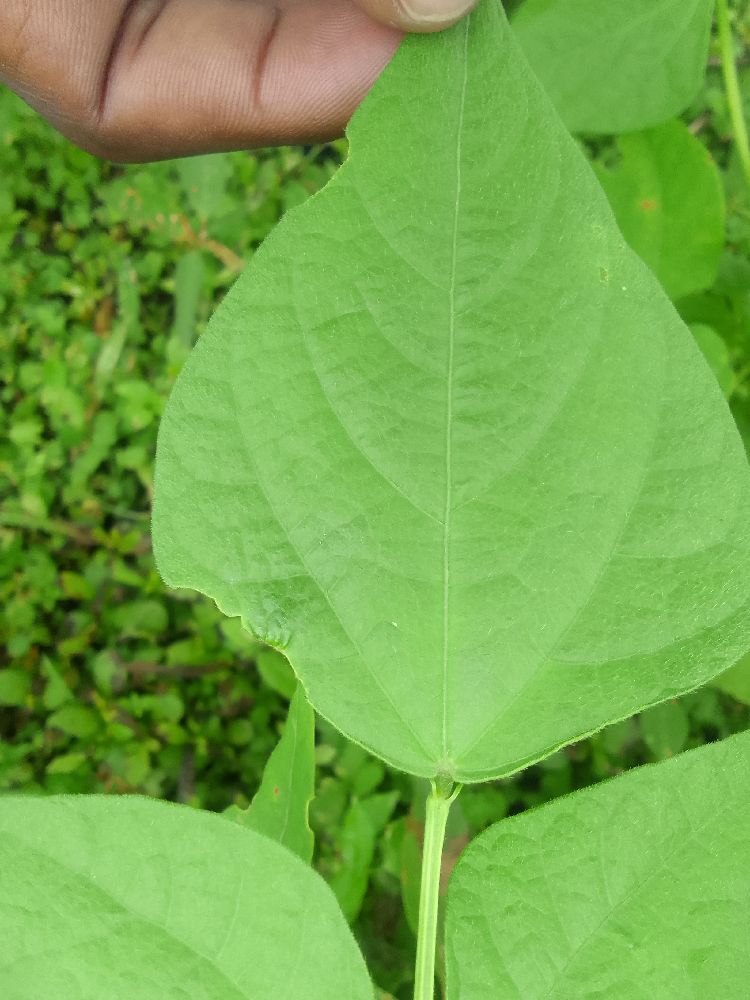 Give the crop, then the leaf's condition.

common bean, healthy
